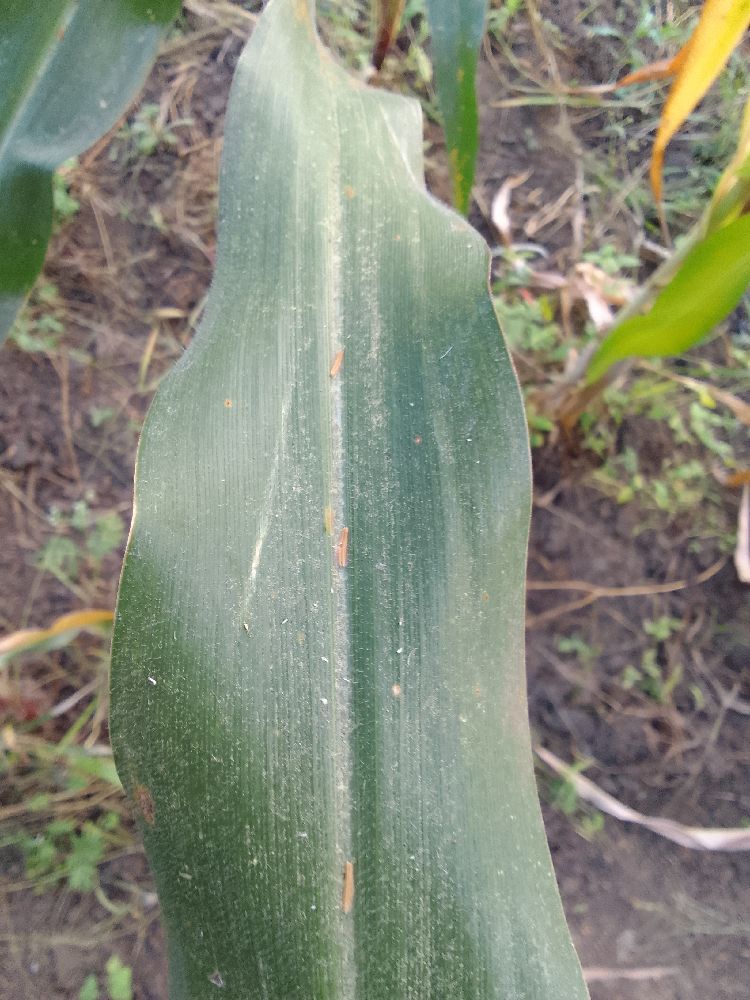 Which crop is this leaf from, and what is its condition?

maize, healthy
